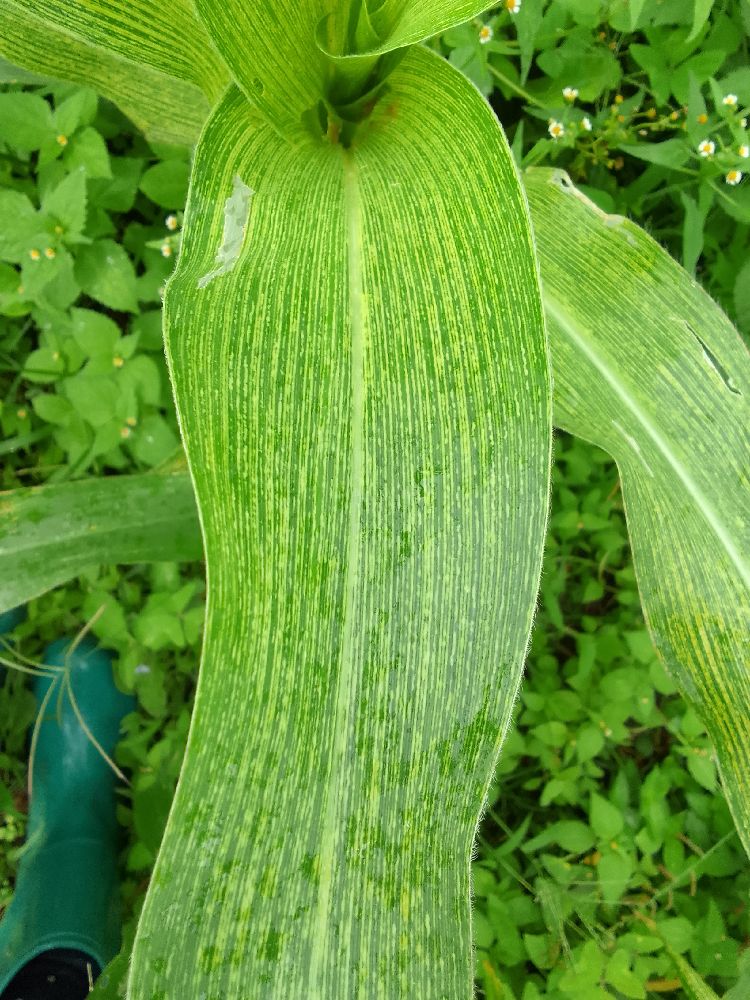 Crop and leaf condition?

maize, maize streak virus
